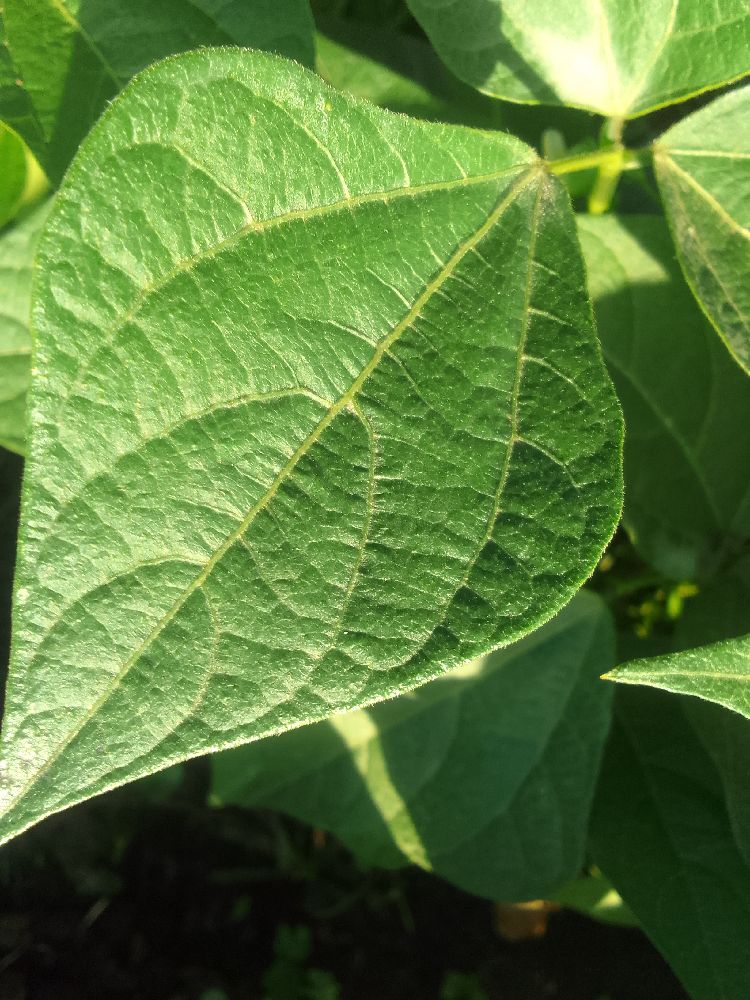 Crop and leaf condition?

common bean, healthy
